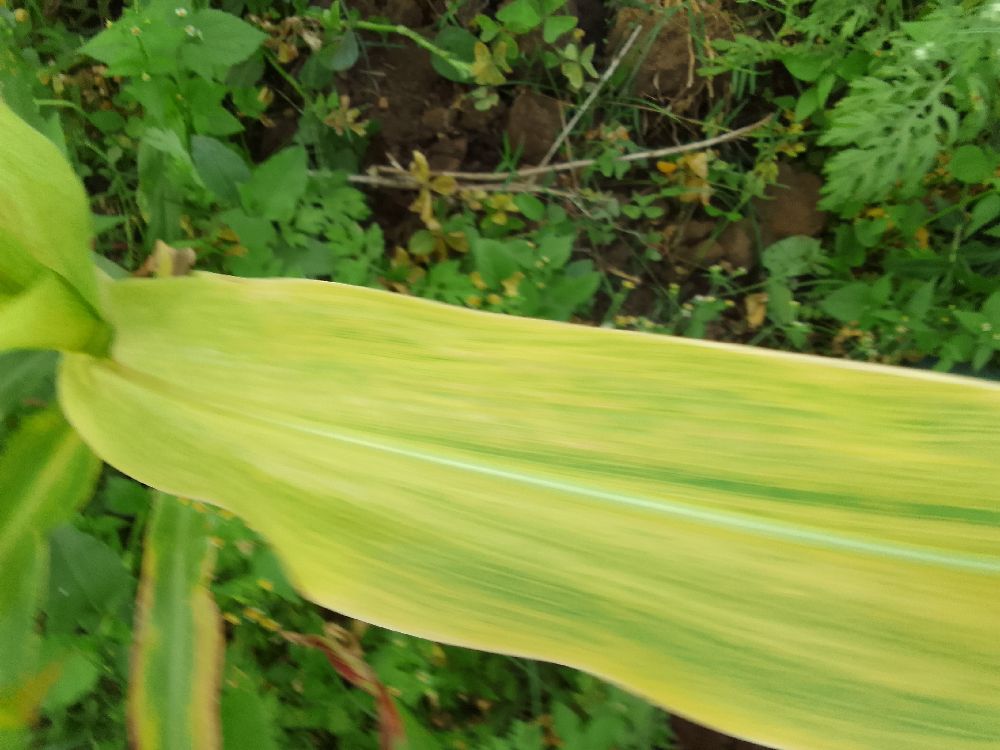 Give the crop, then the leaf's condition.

maize, maize lethal necrosis
